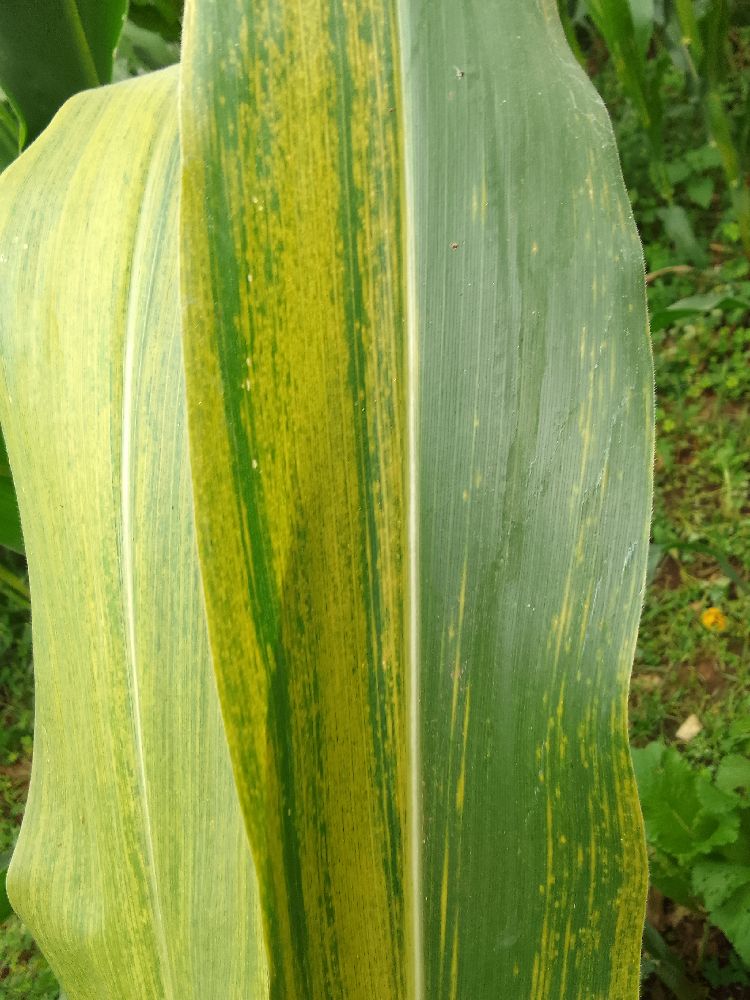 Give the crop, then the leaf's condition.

maize, maize lethal necrosis
